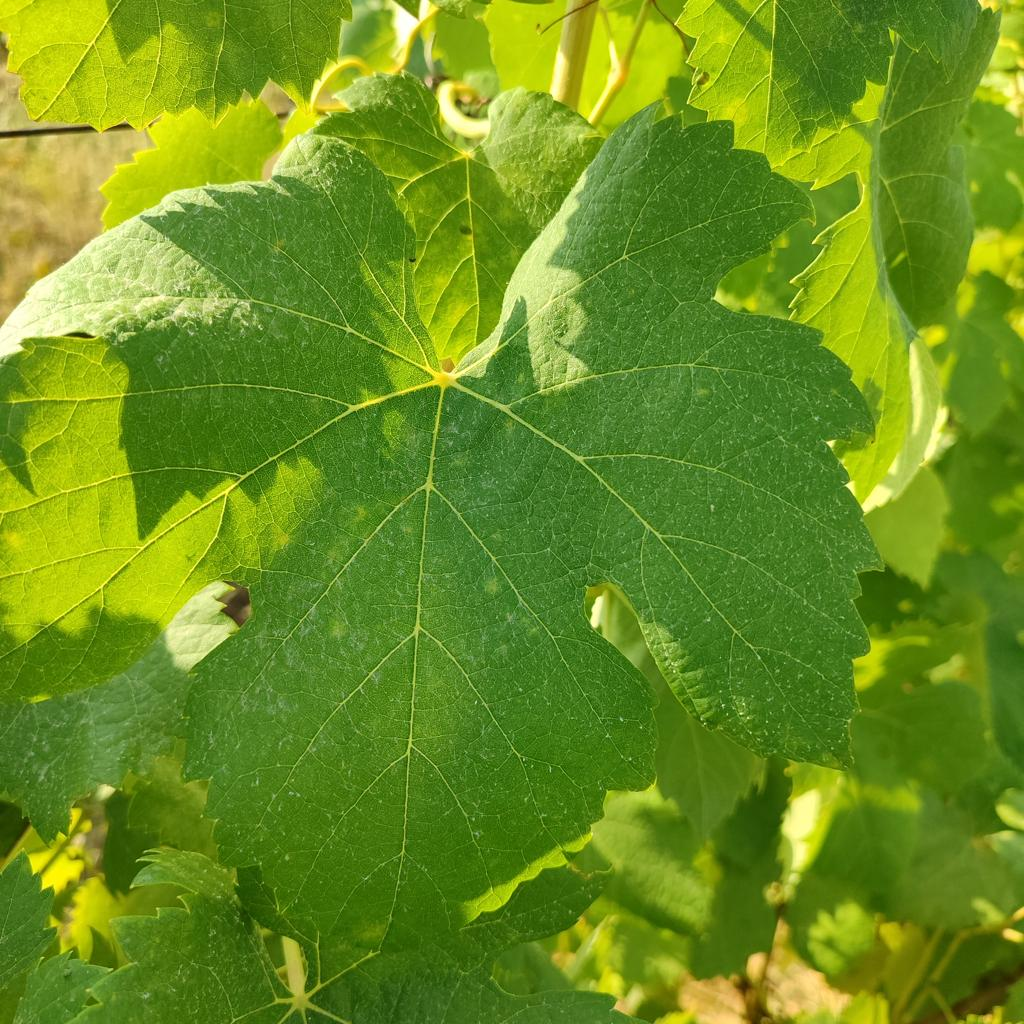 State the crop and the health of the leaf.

grapevine, healthy
